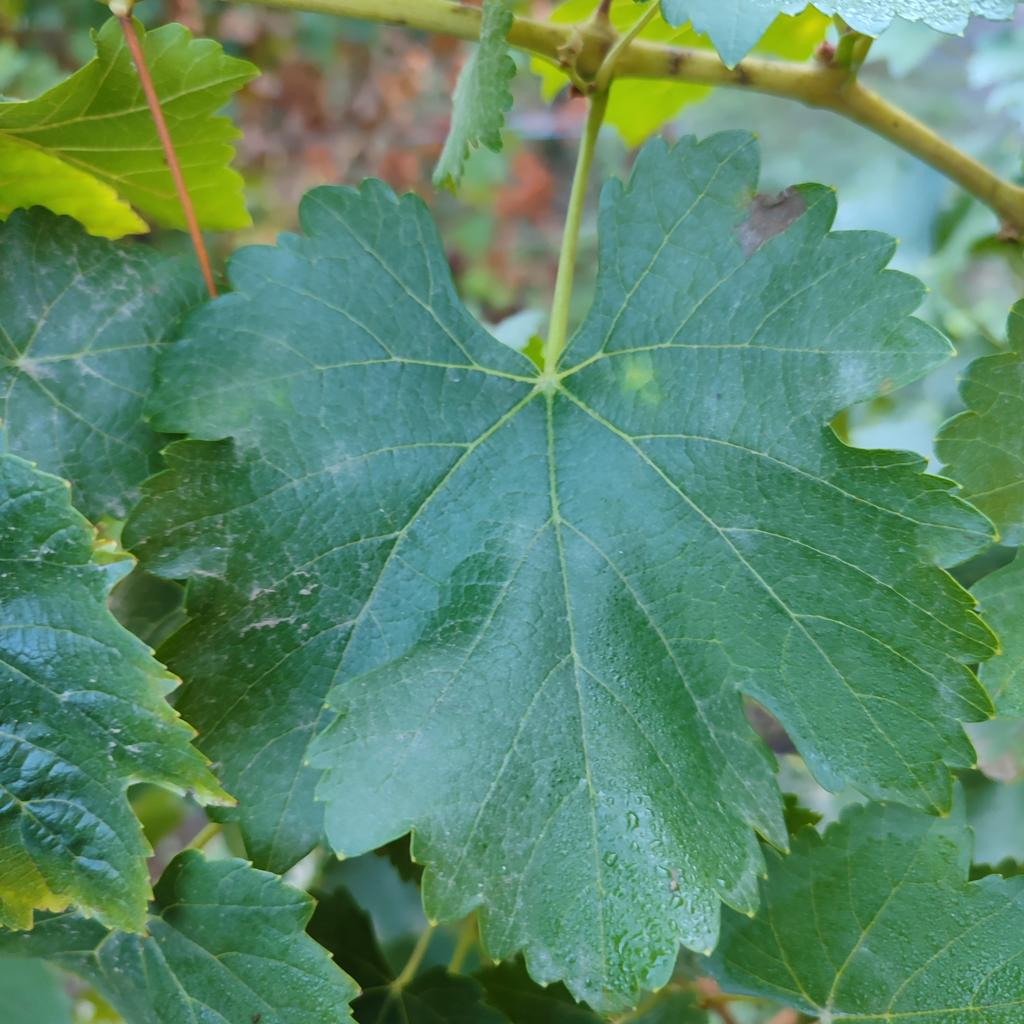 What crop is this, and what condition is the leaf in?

grapevine, powdery mildew
